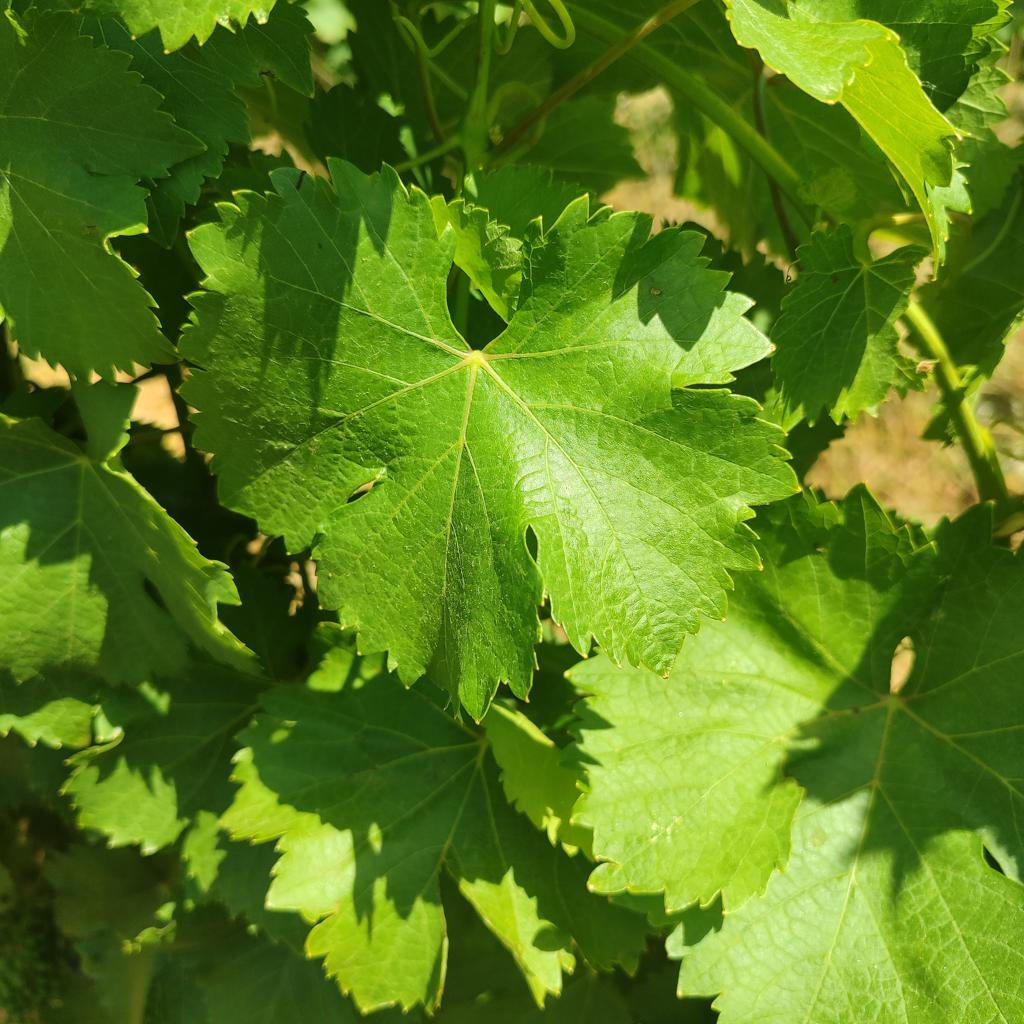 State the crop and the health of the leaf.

grapevine, healthy
